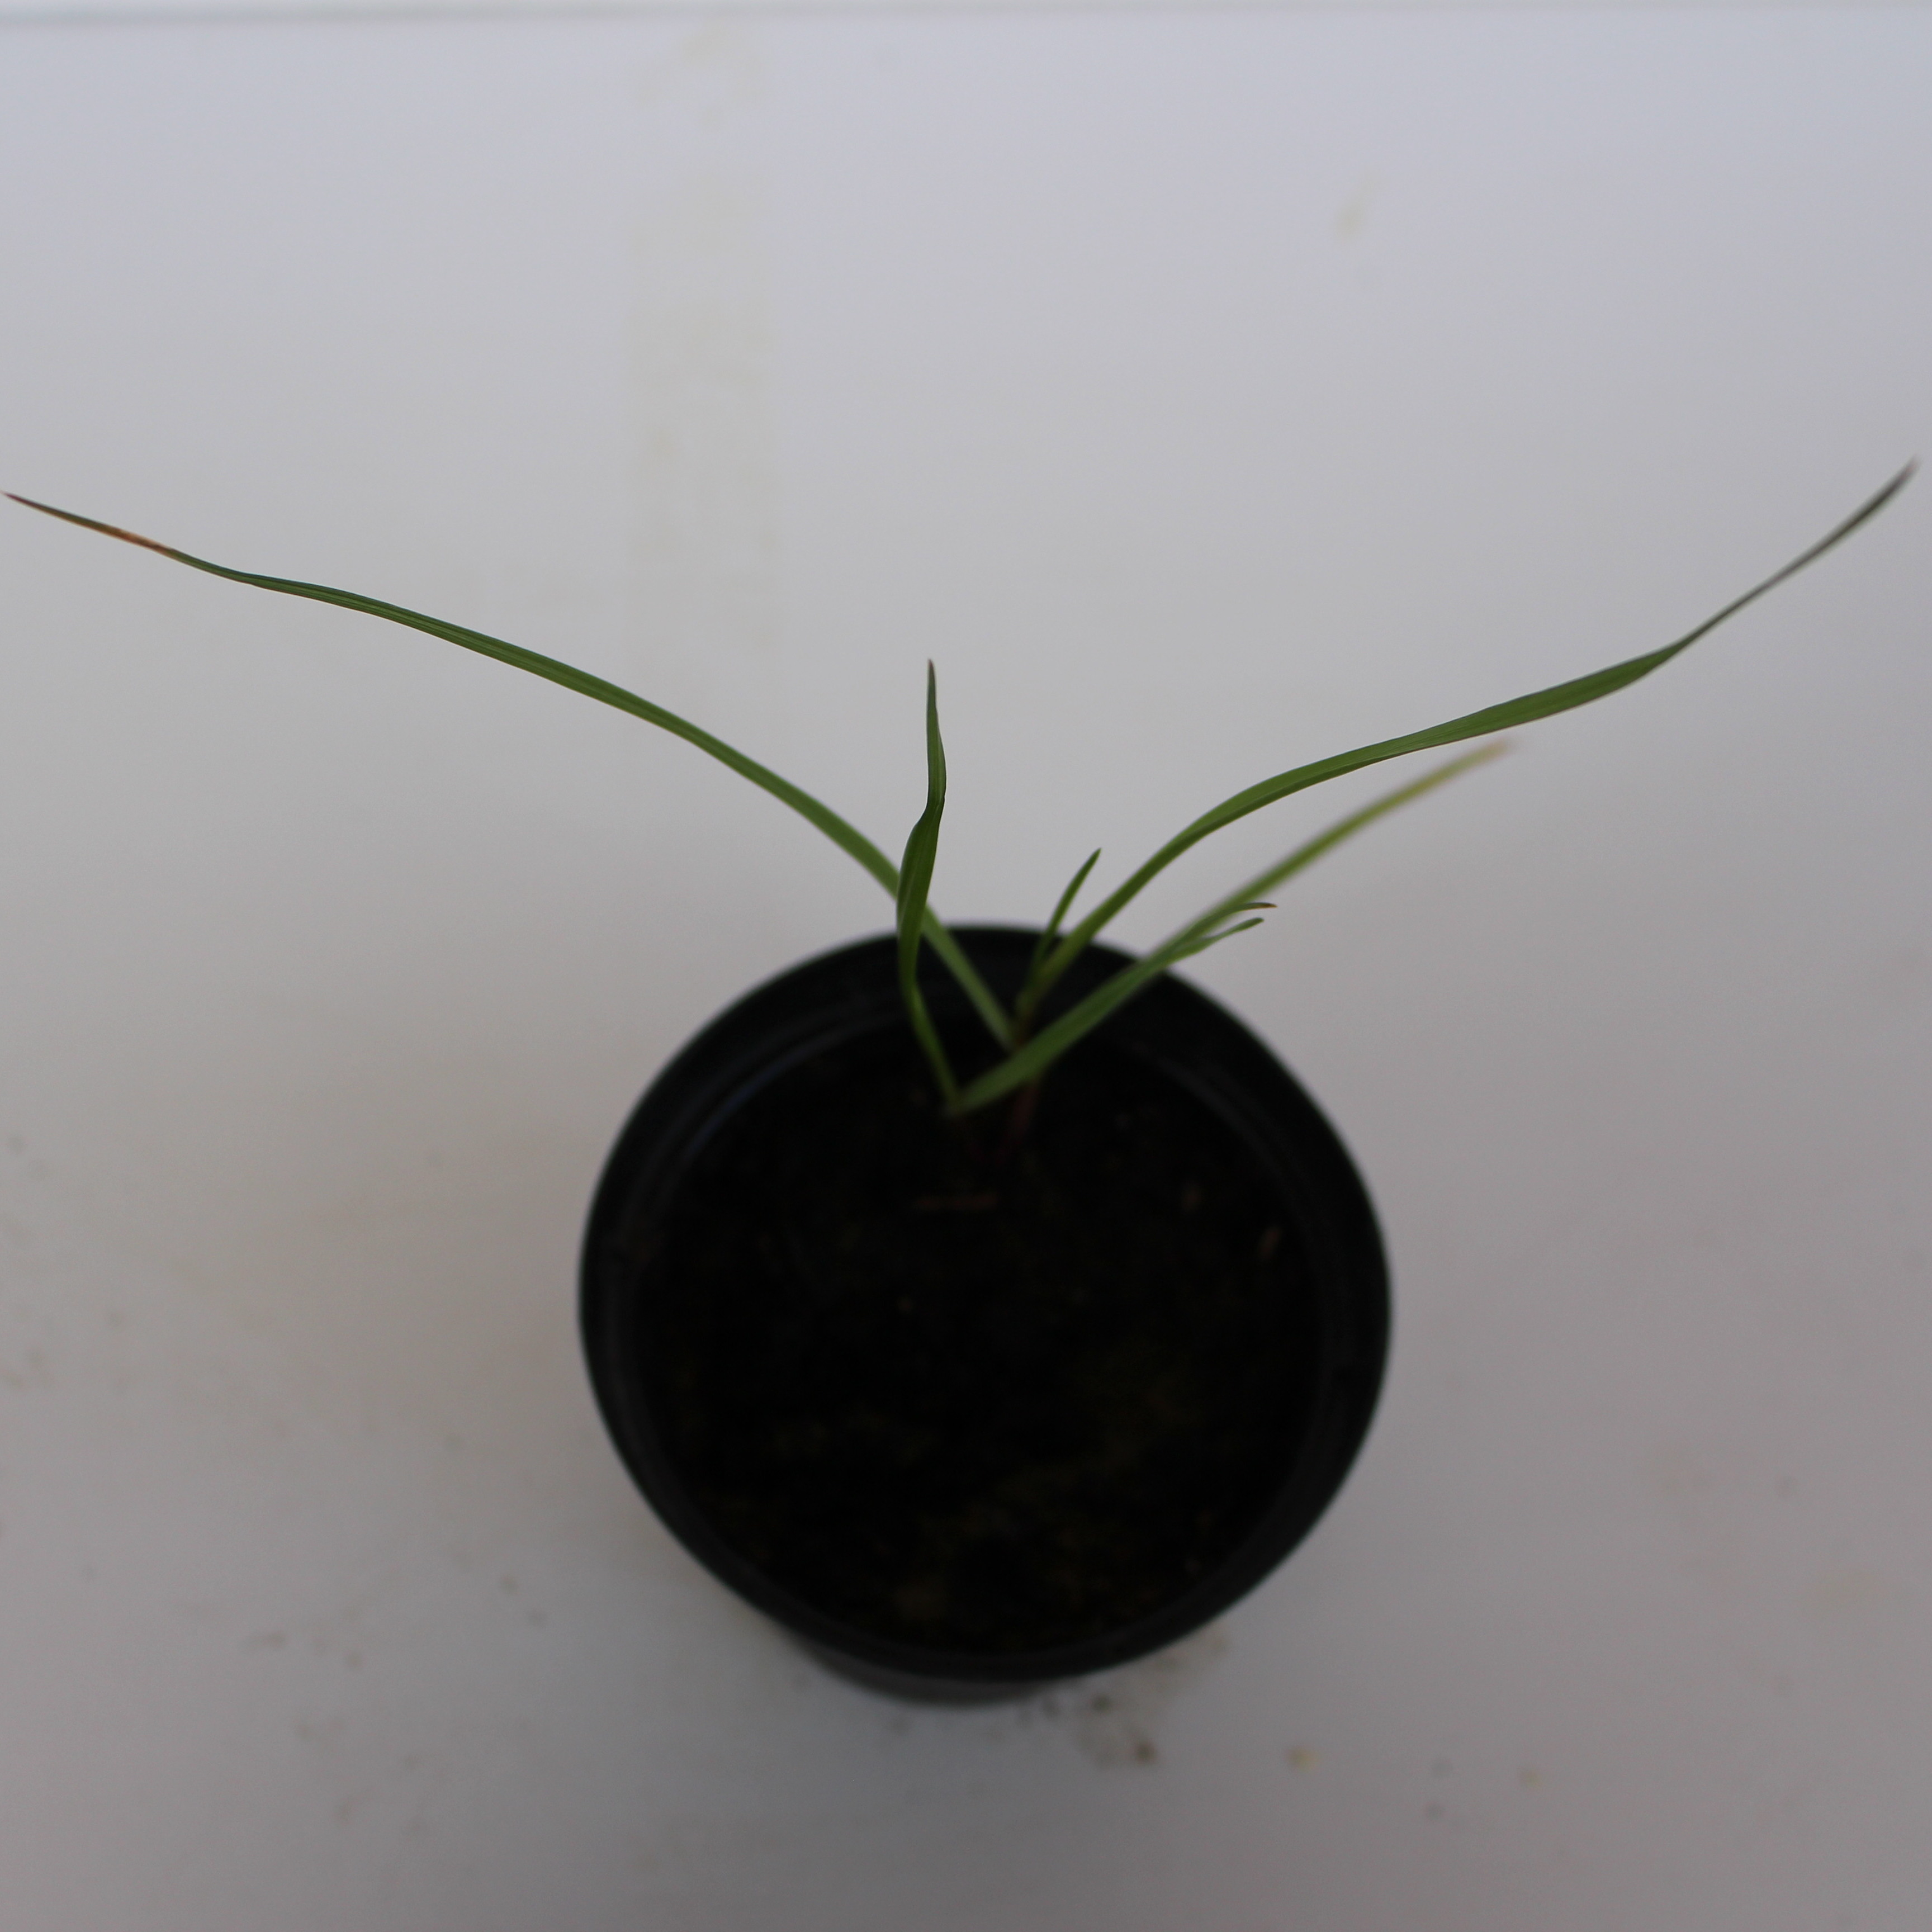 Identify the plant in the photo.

Lolium multiflorum
